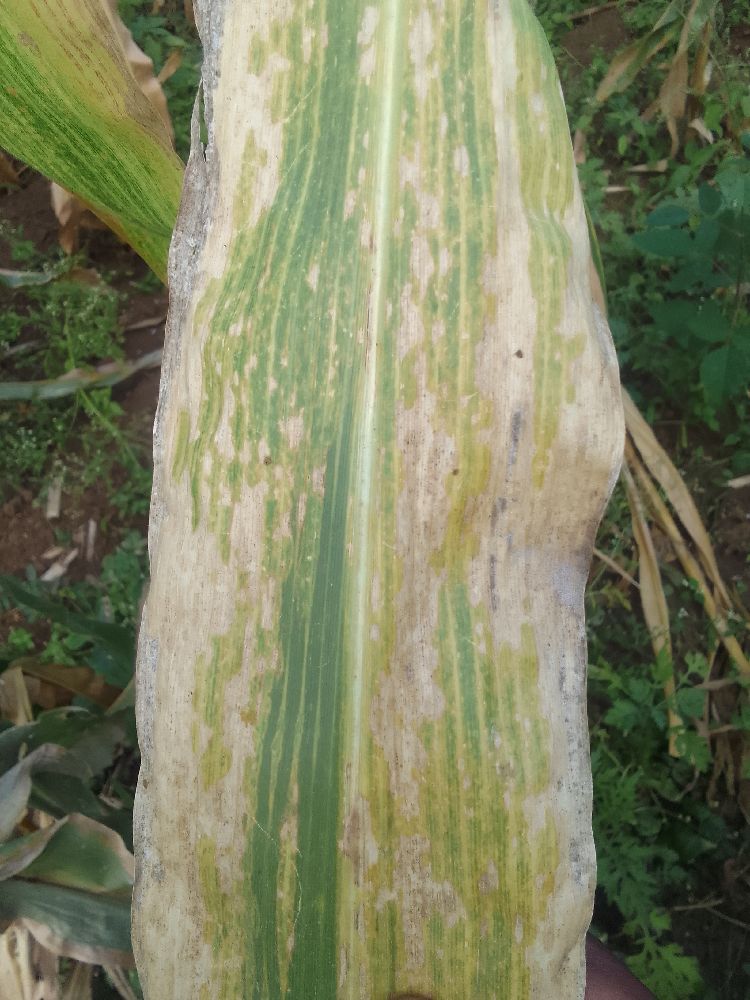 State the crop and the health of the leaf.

maize, maize lethal necrosis
